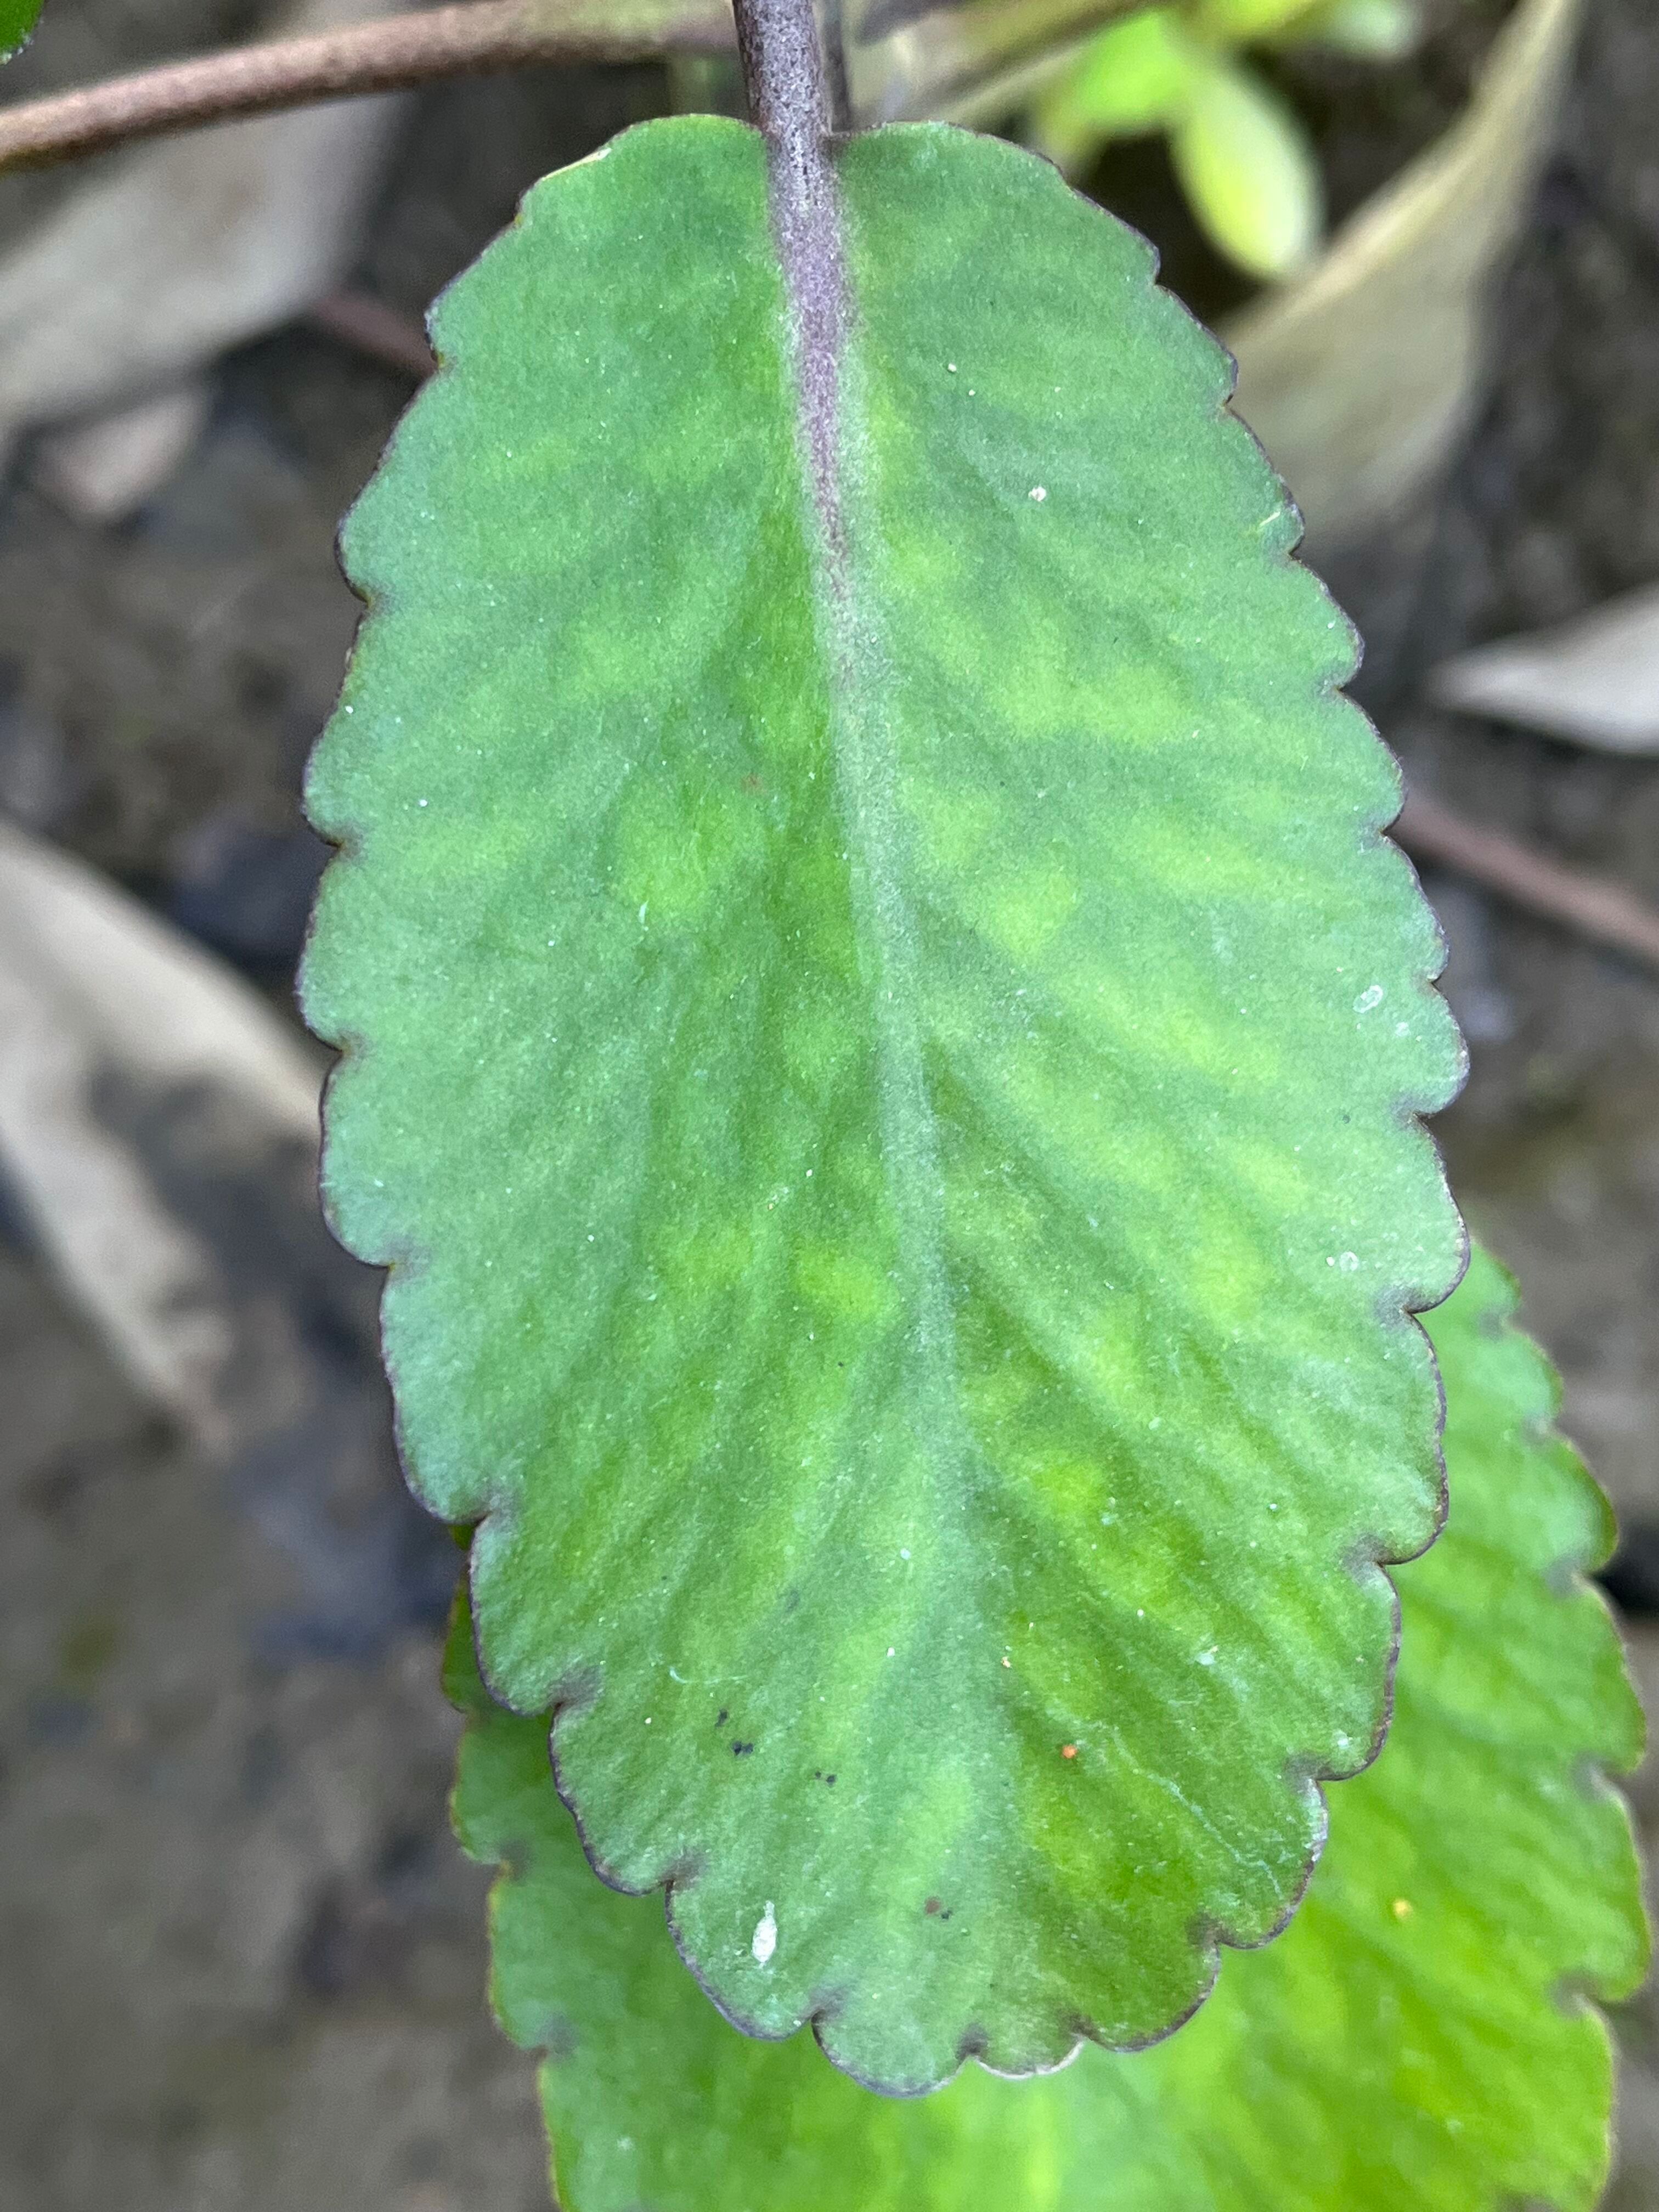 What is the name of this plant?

pathorkuci
